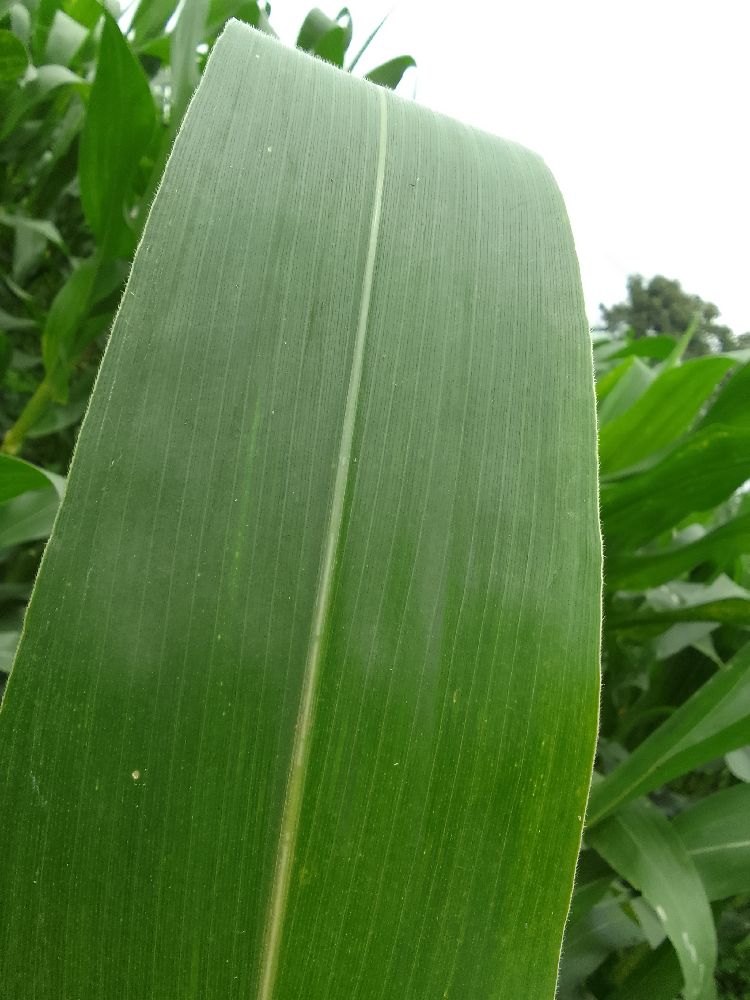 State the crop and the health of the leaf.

maize, healthy
